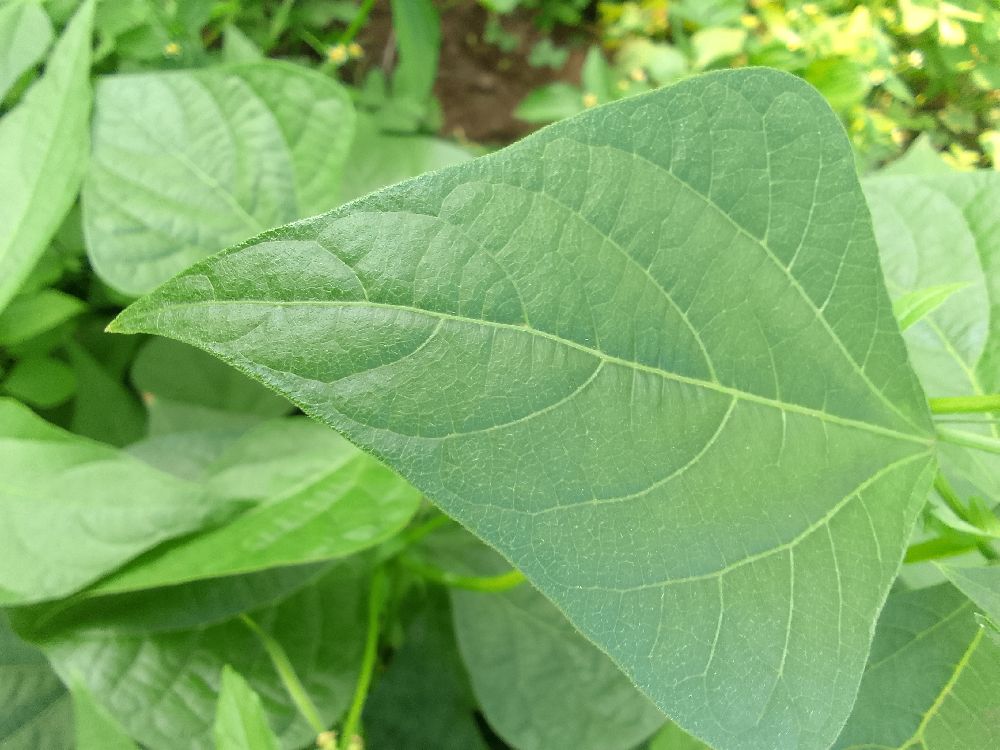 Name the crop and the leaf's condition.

common bean, healthy
